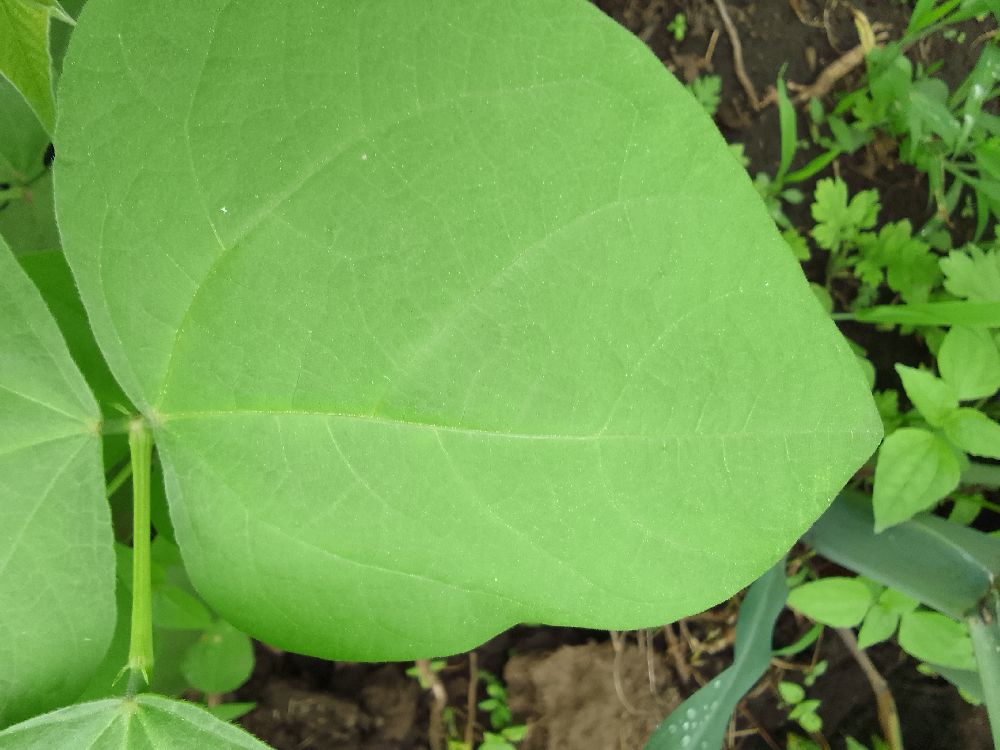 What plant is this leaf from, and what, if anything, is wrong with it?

common bean, healthy
